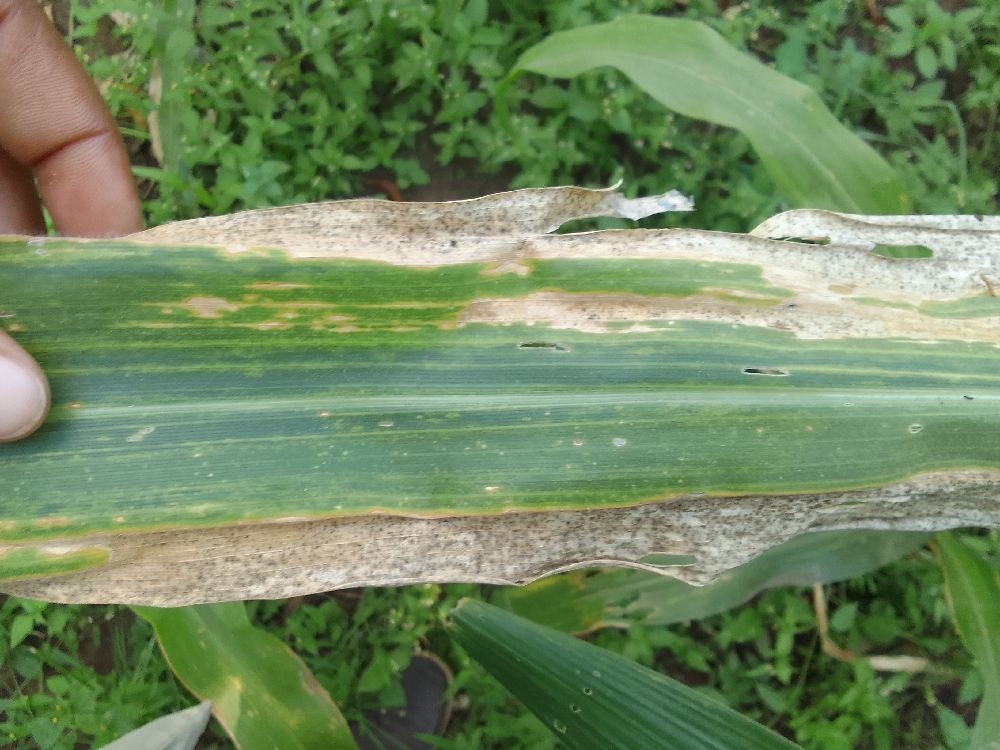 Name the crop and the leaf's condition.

maize, maize lethal necrosis
